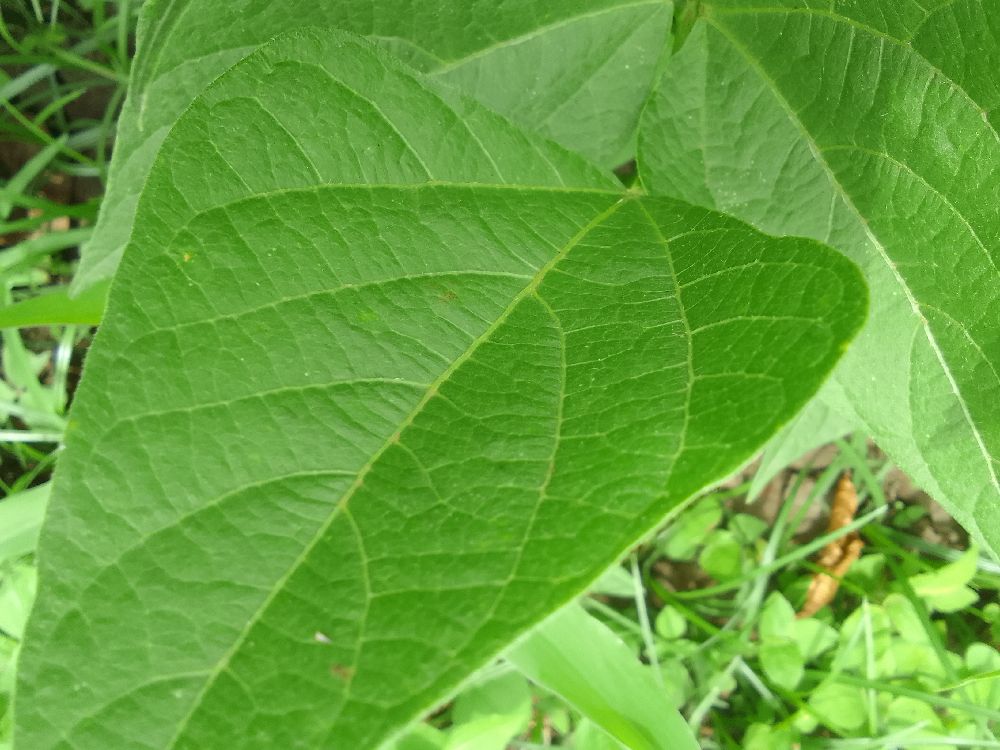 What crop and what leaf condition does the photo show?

common bean, healthy
